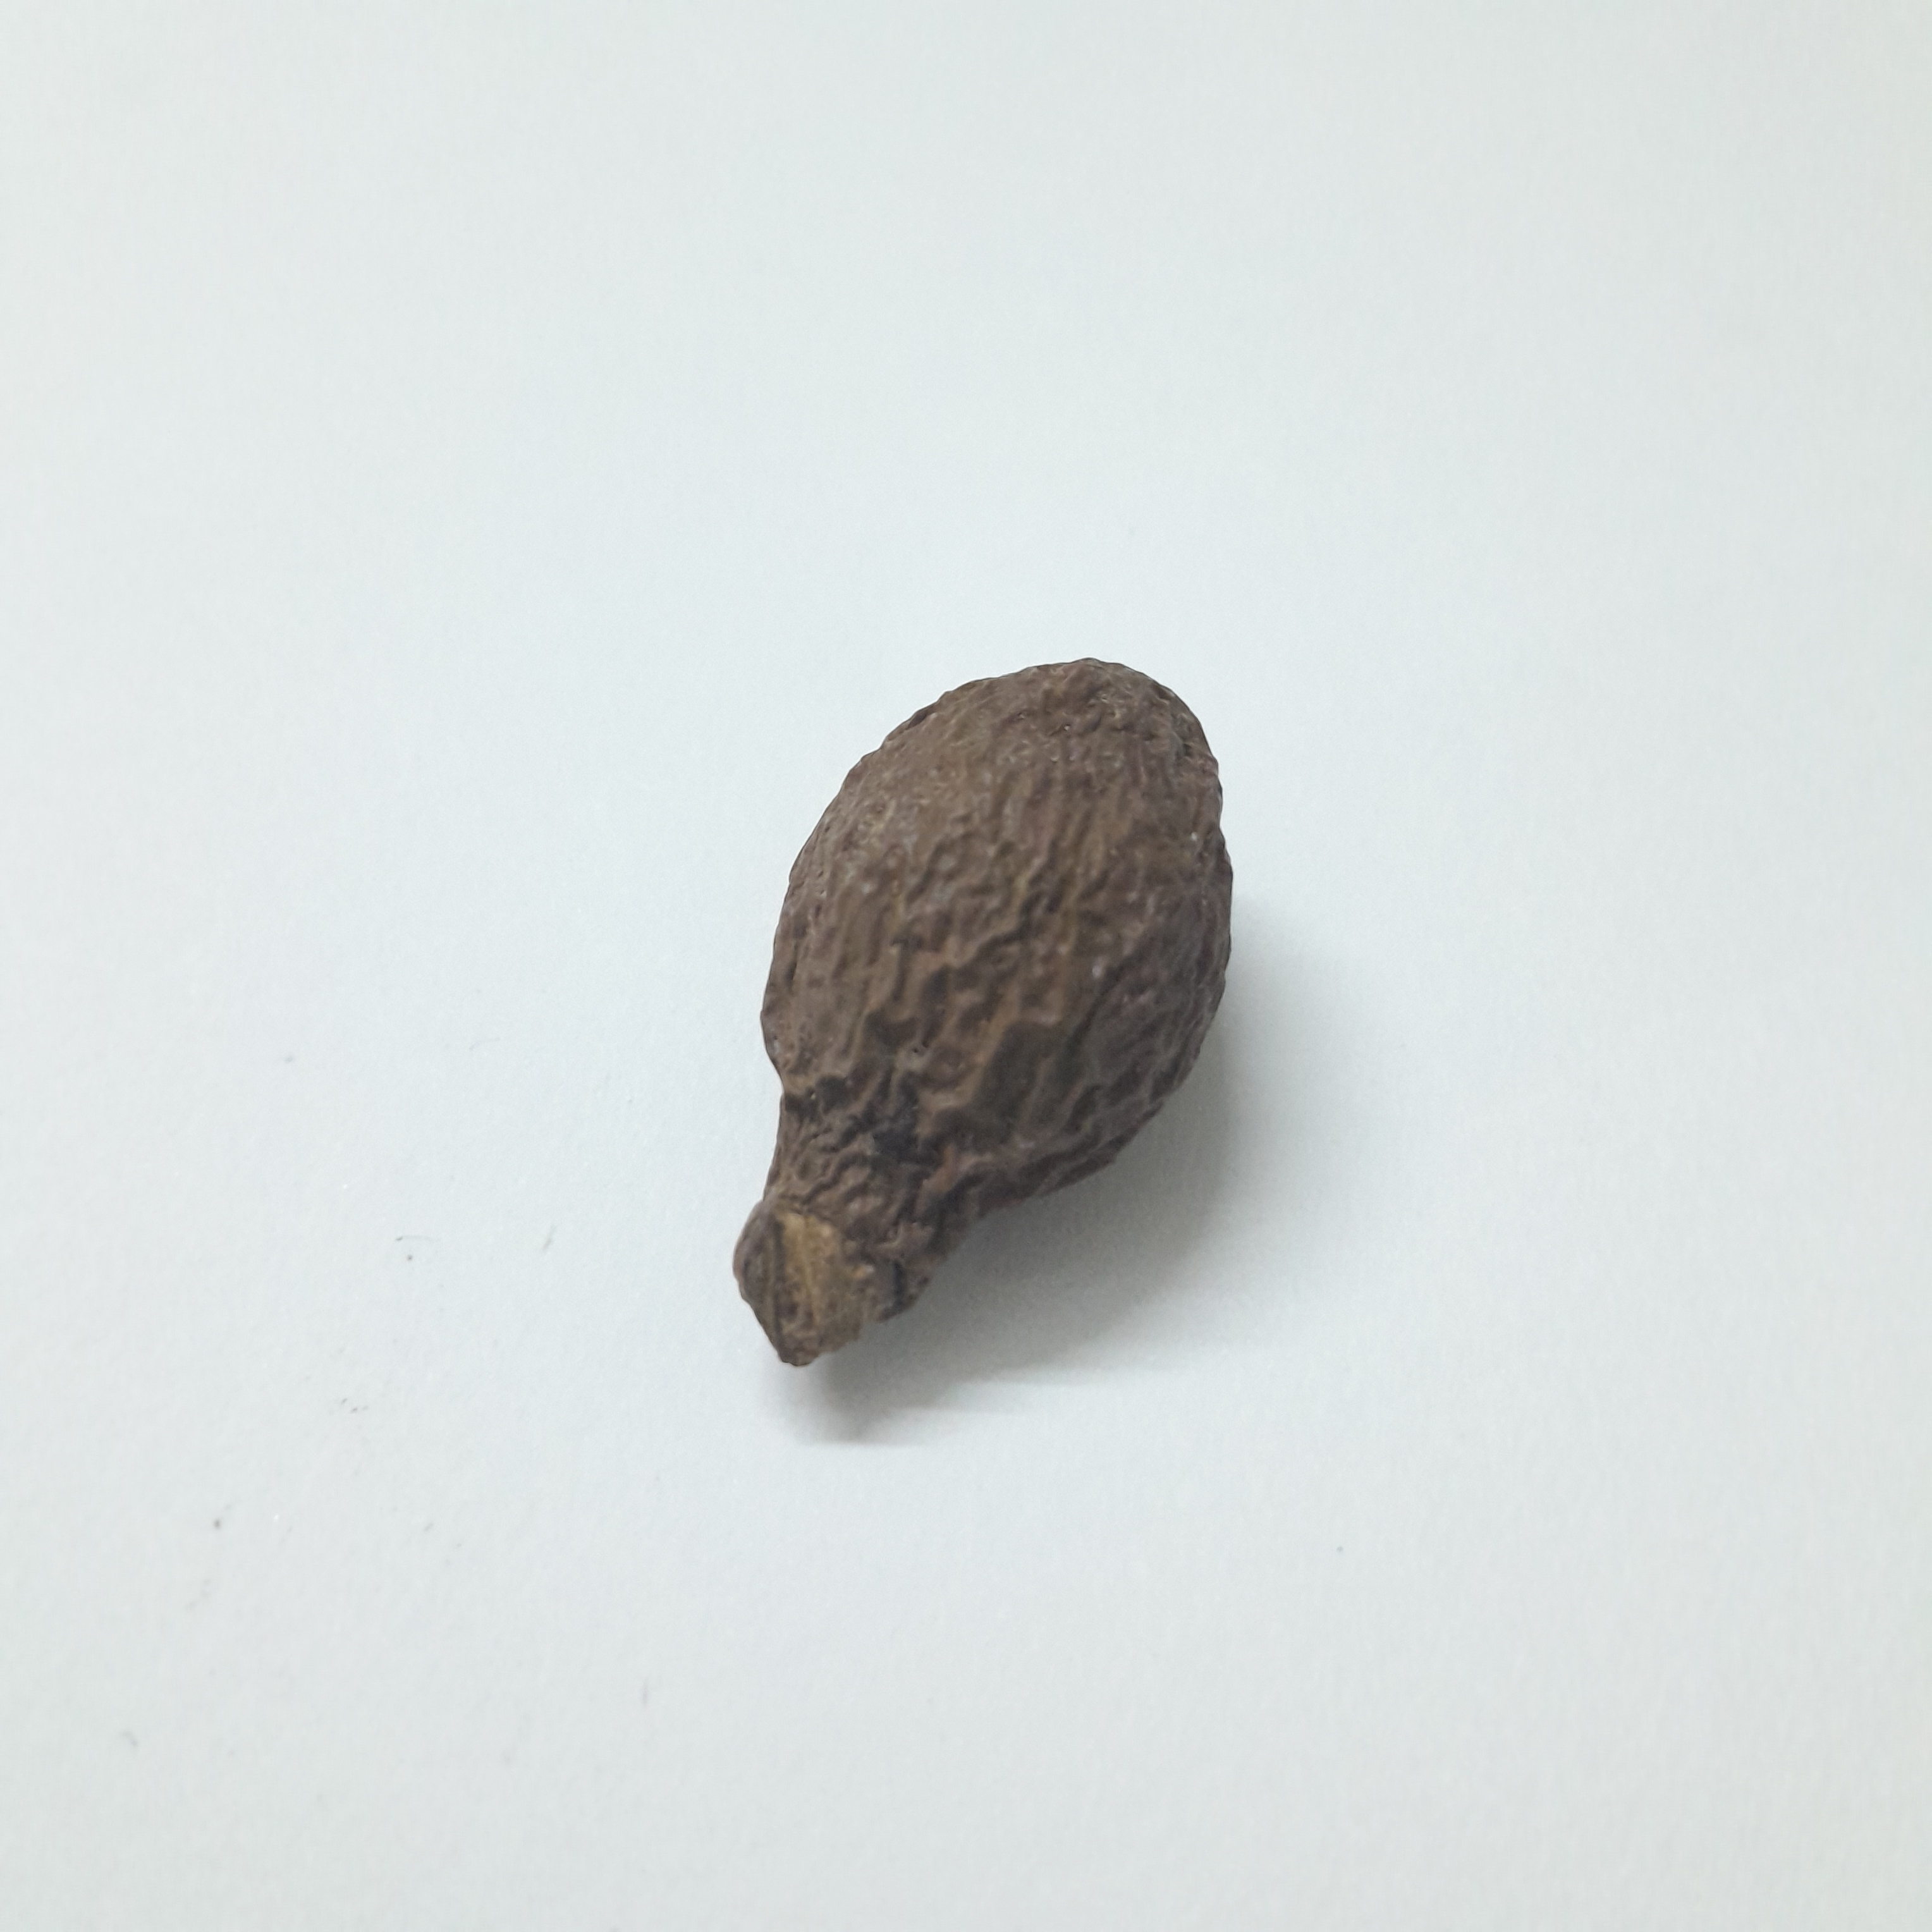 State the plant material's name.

niranjanphal
